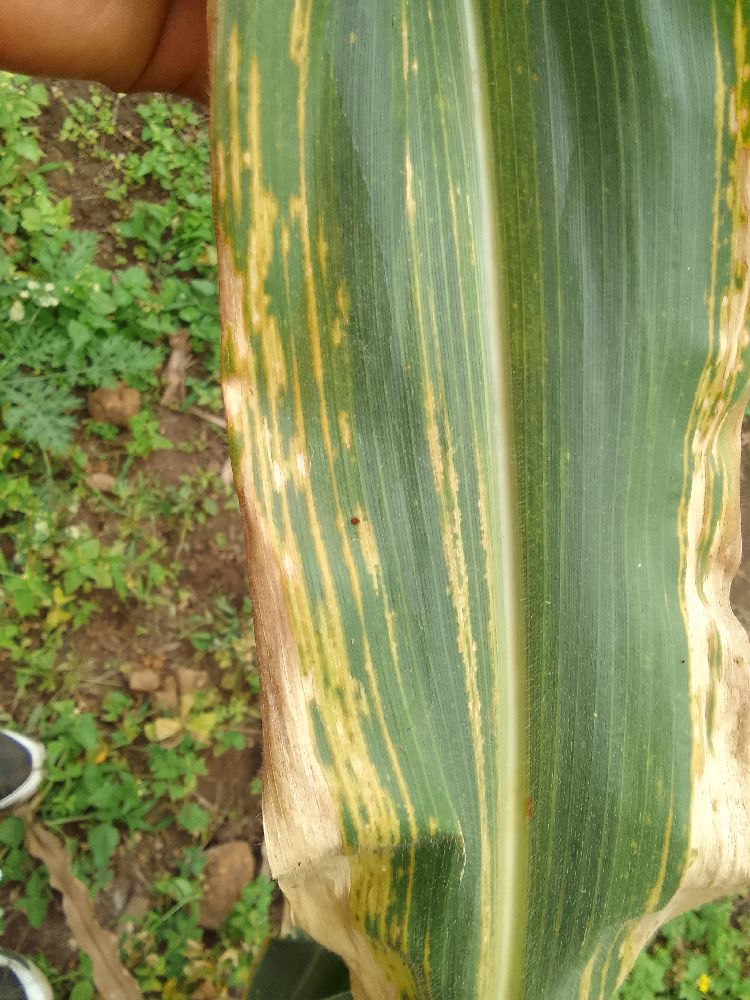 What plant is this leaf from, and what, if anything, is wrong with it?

maize, maize lethal necrosis
